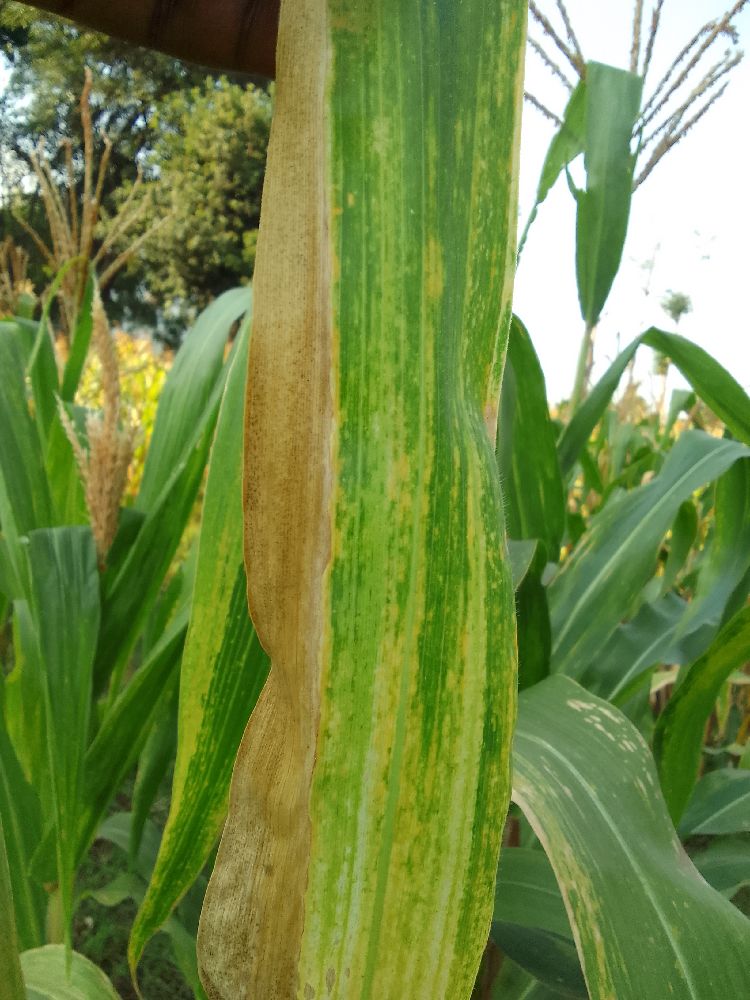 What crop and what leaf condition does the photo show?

maize, maize lethal necrosis
